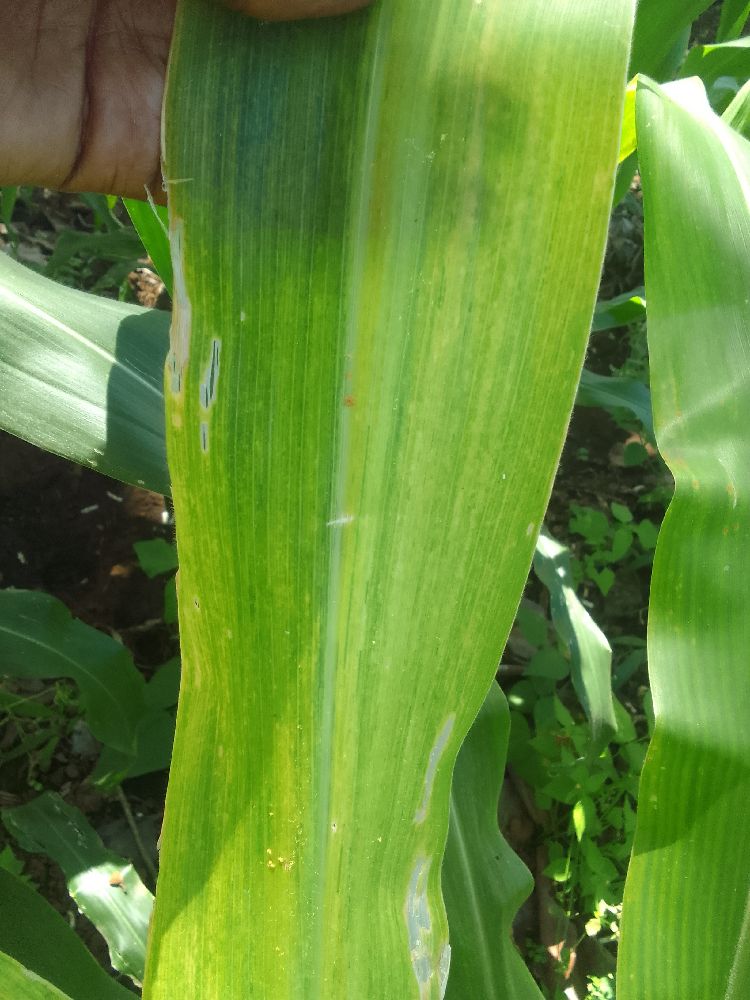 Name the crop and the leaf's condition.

maize, maize lethal necrosis
